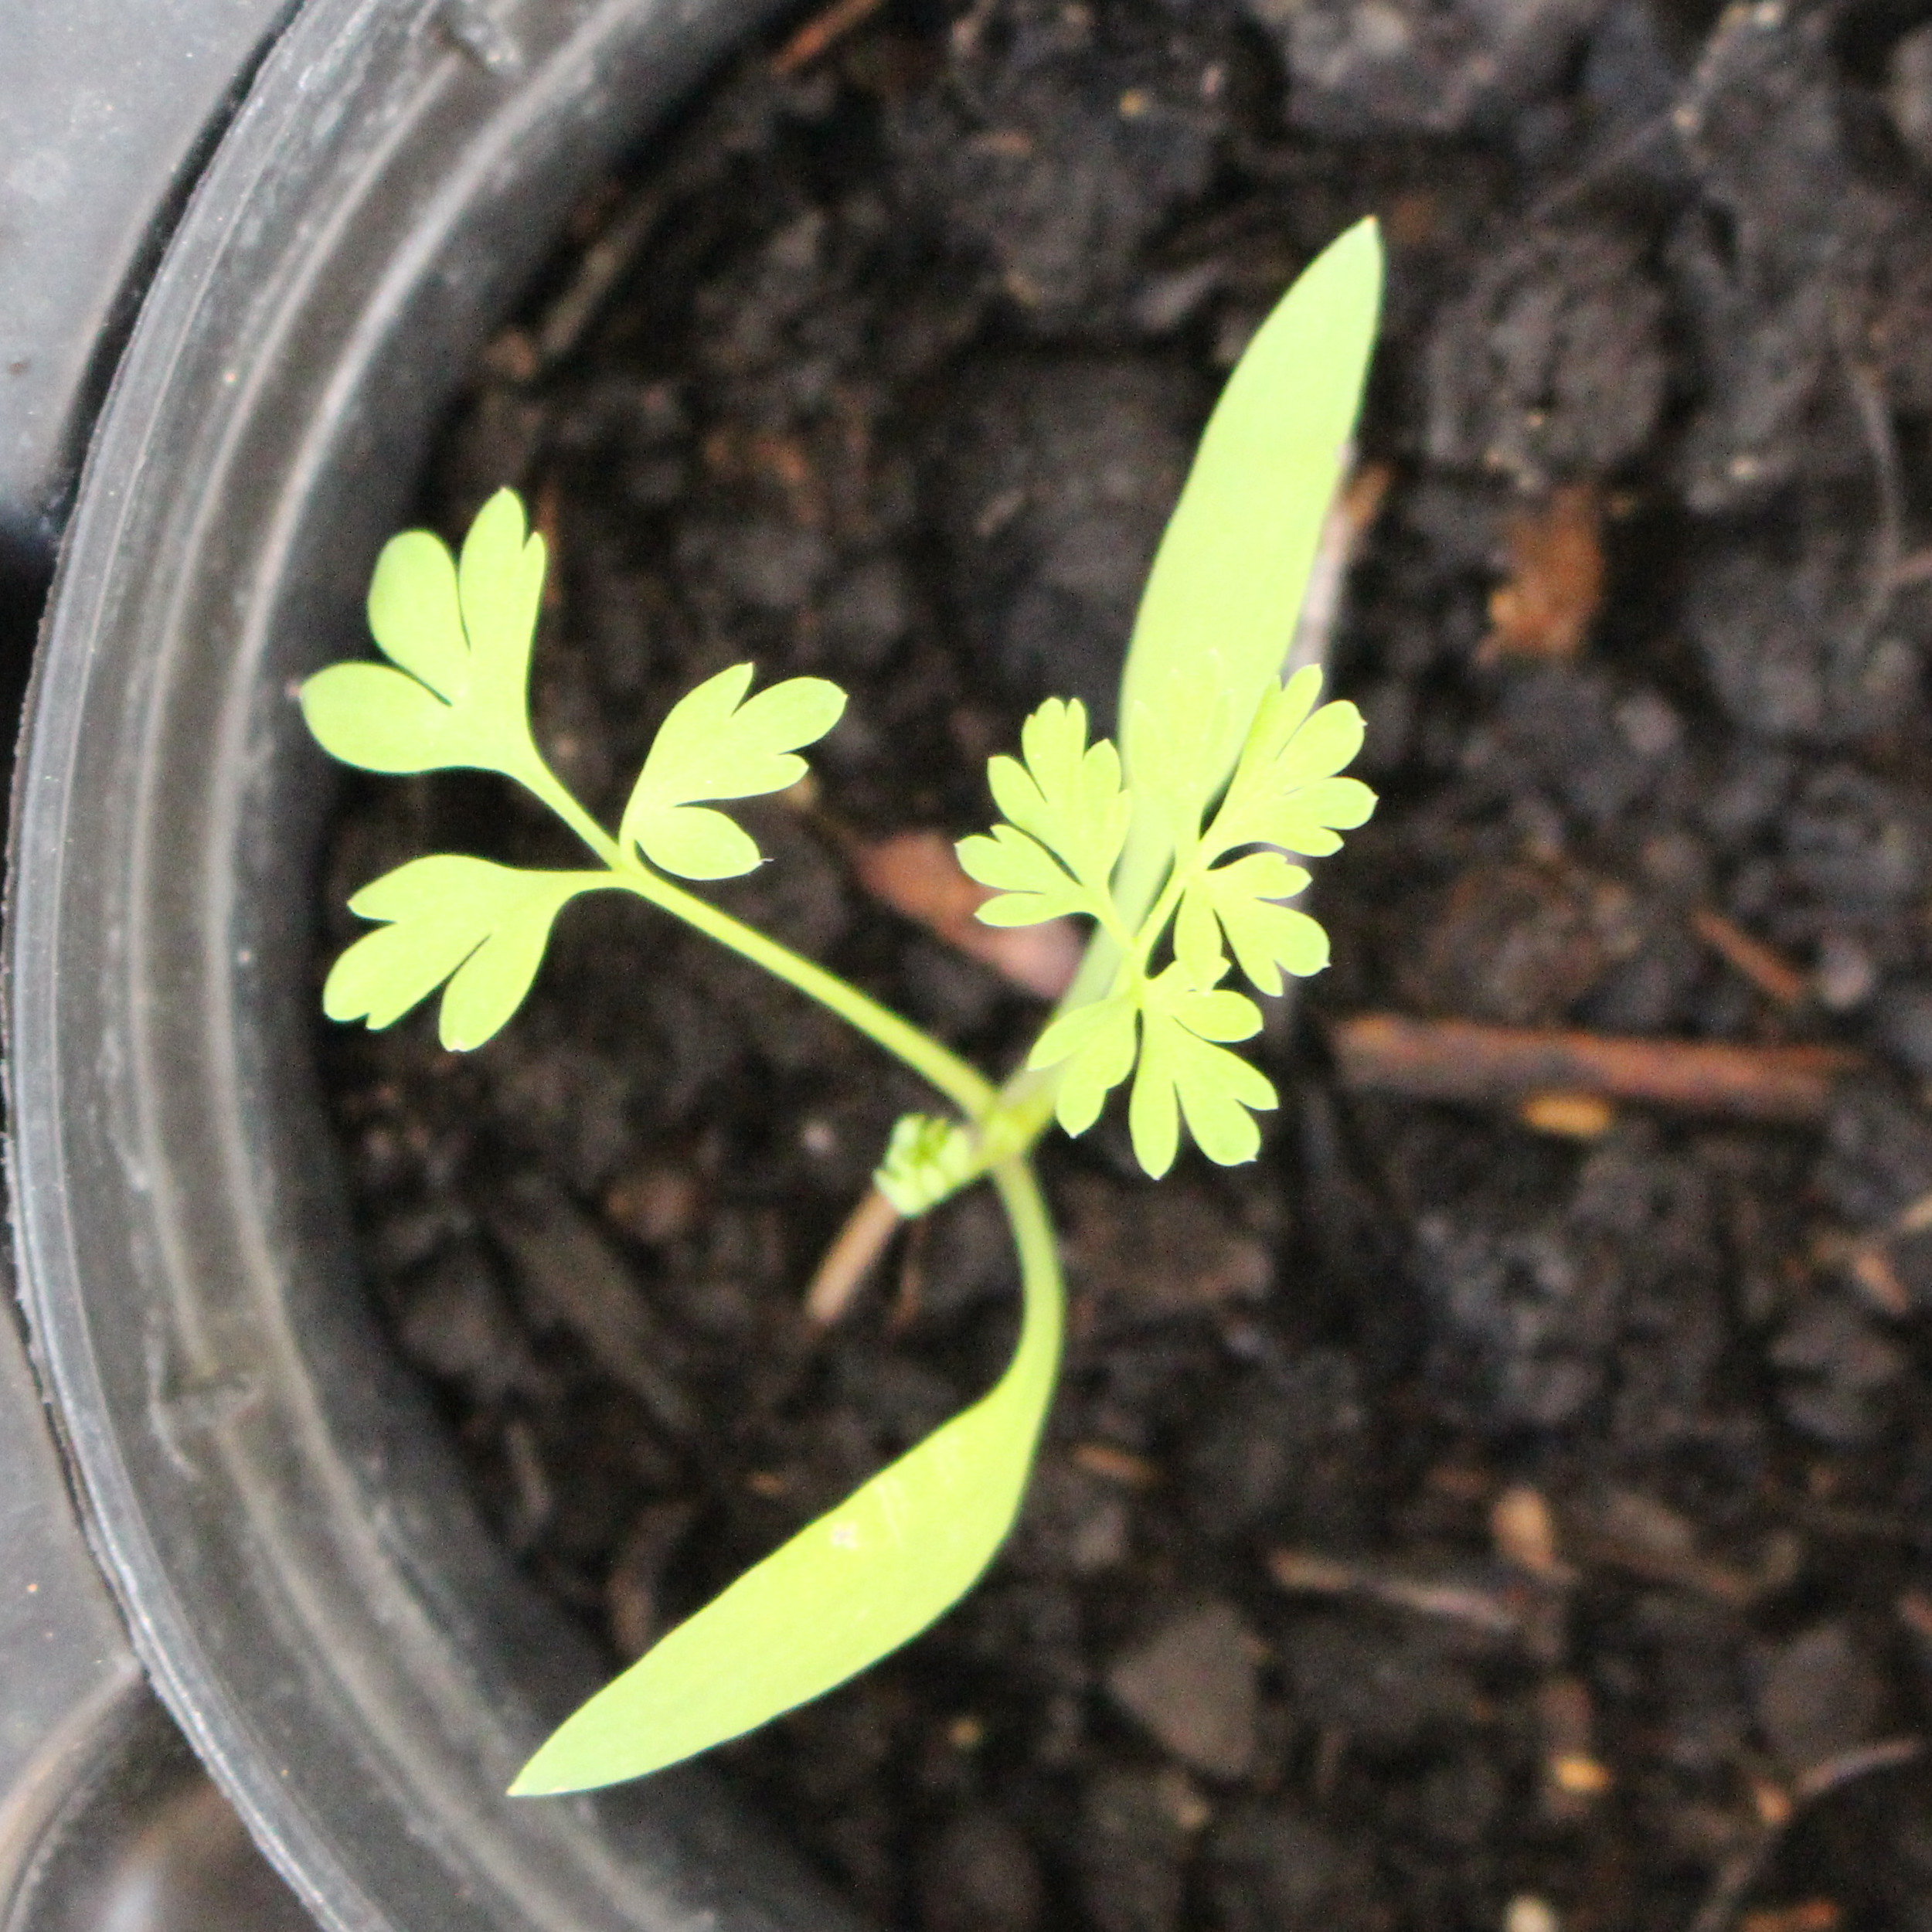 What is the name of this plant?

Fumaria officinalis
